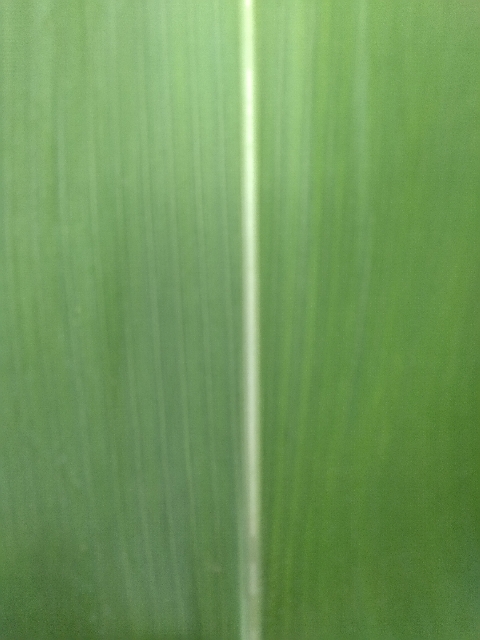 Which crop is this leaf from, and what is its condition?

maize, healthy
